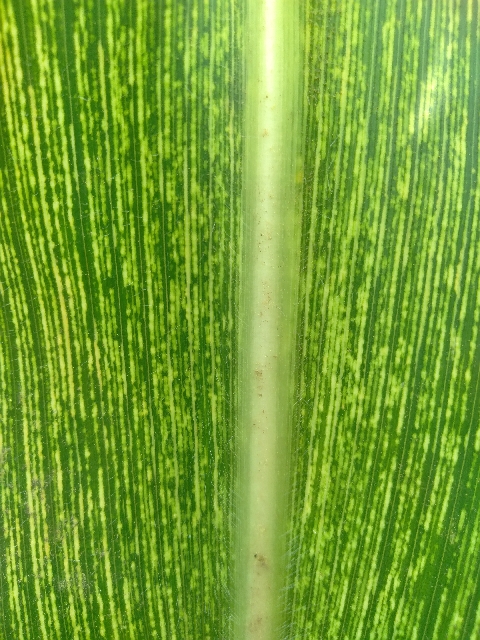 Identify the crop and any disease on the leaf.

maize, maize streak virus
